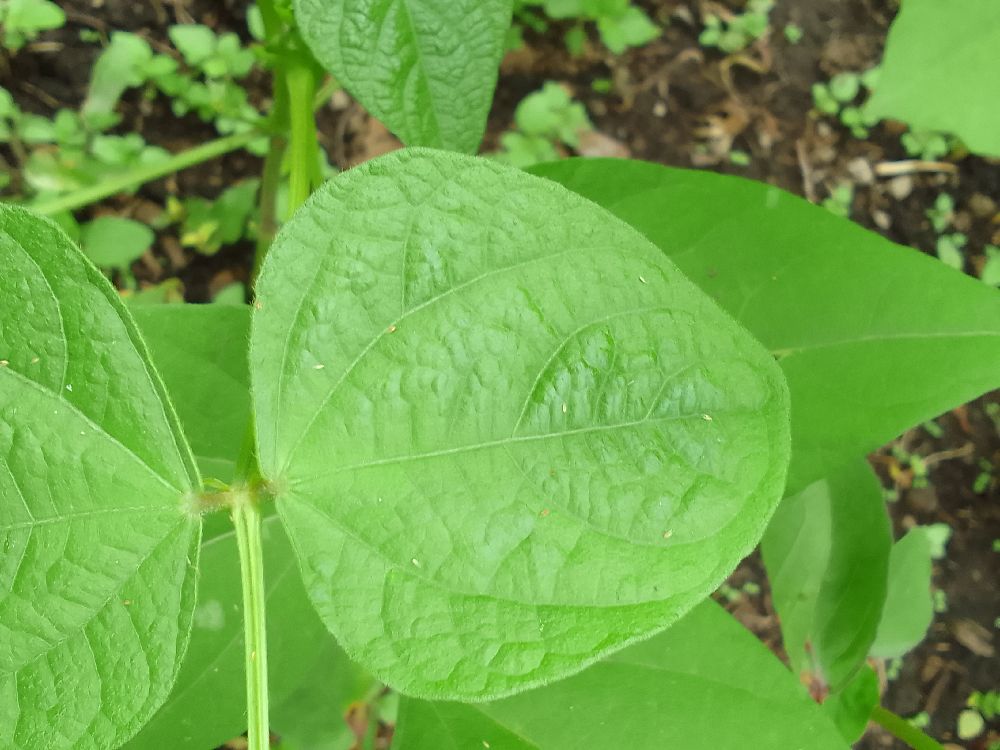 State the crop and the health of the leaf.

common bean, healthy
